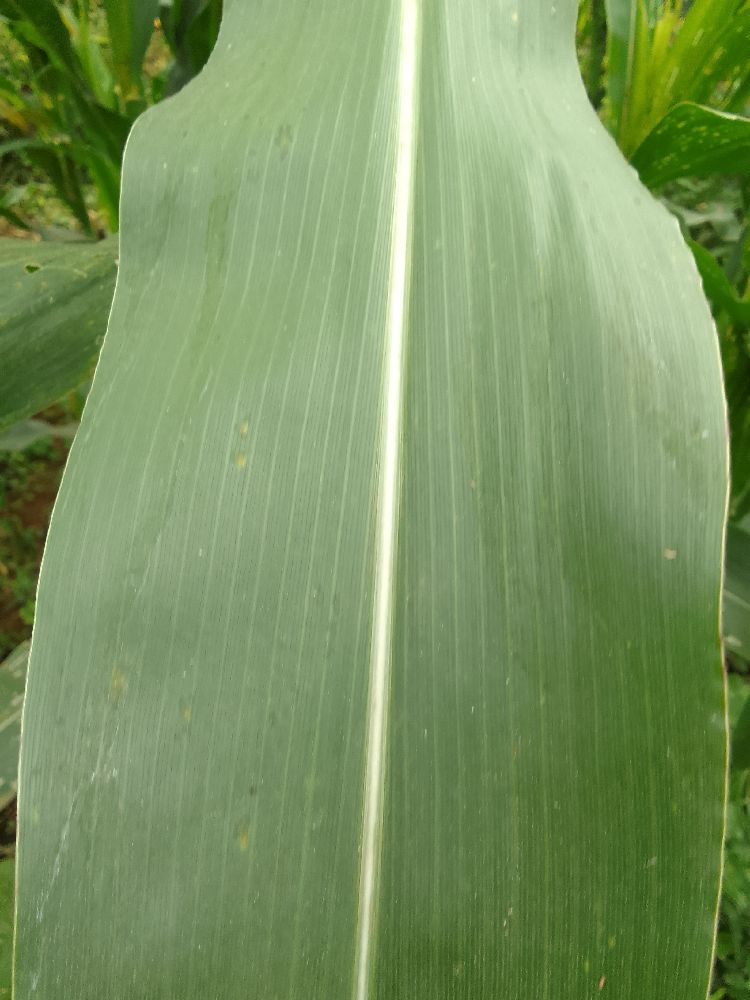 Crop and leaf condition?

maize, healthy
